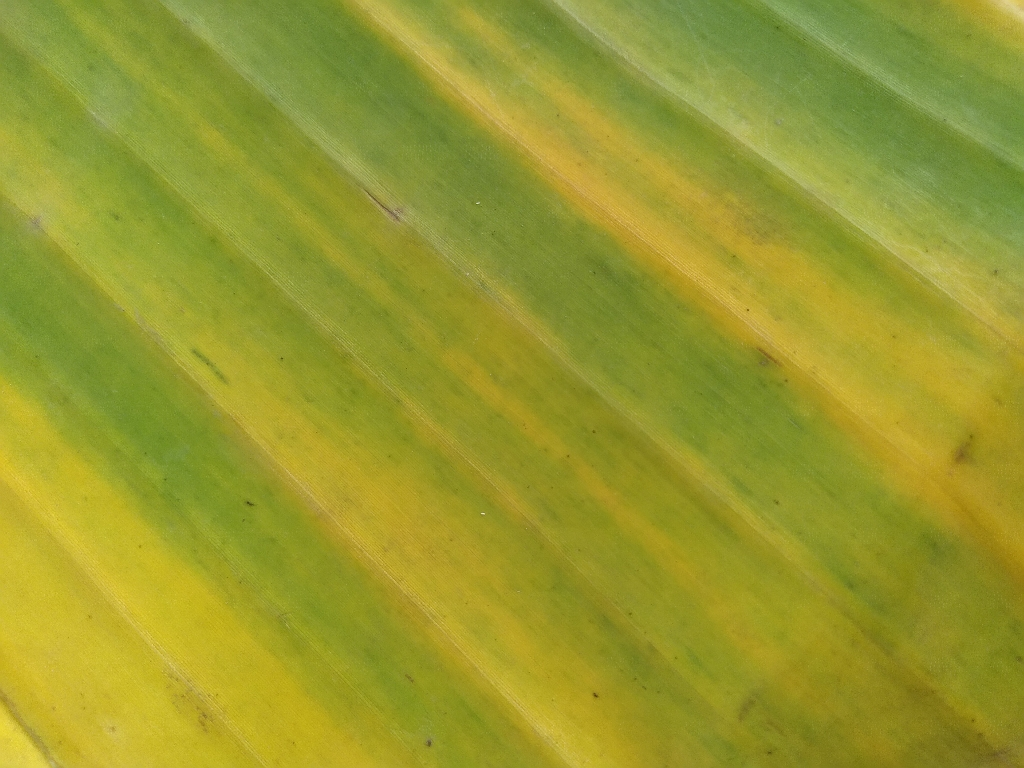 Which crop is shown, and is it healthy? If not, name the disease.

banana, fusarium wilt race 1
